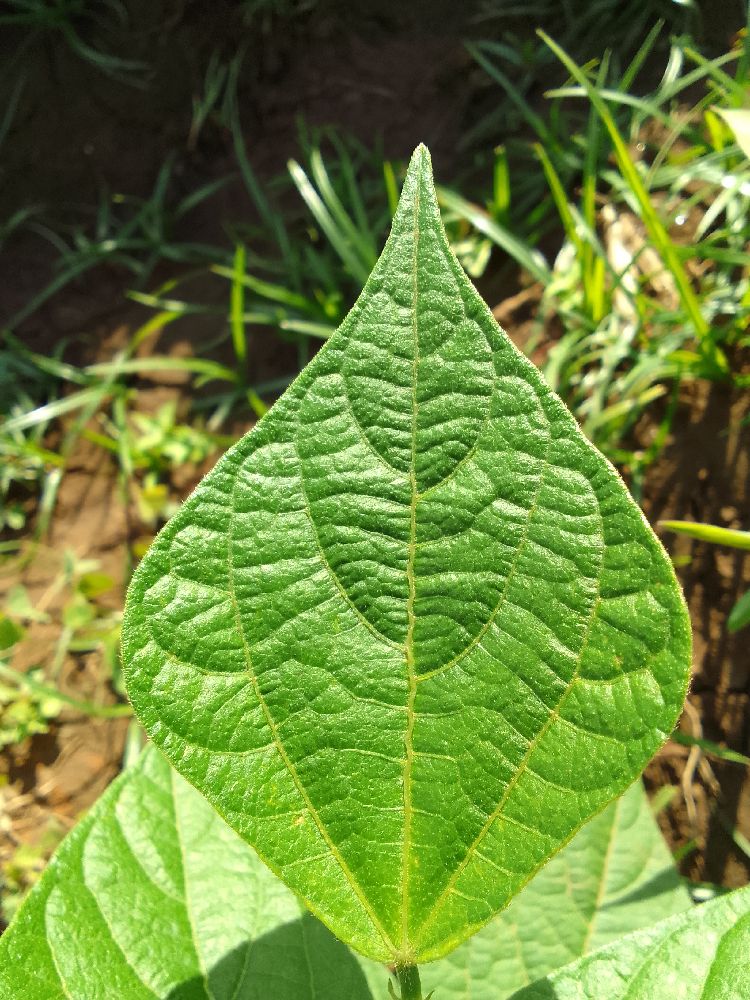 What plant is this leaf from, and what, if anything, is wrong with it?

common bean, healthy
